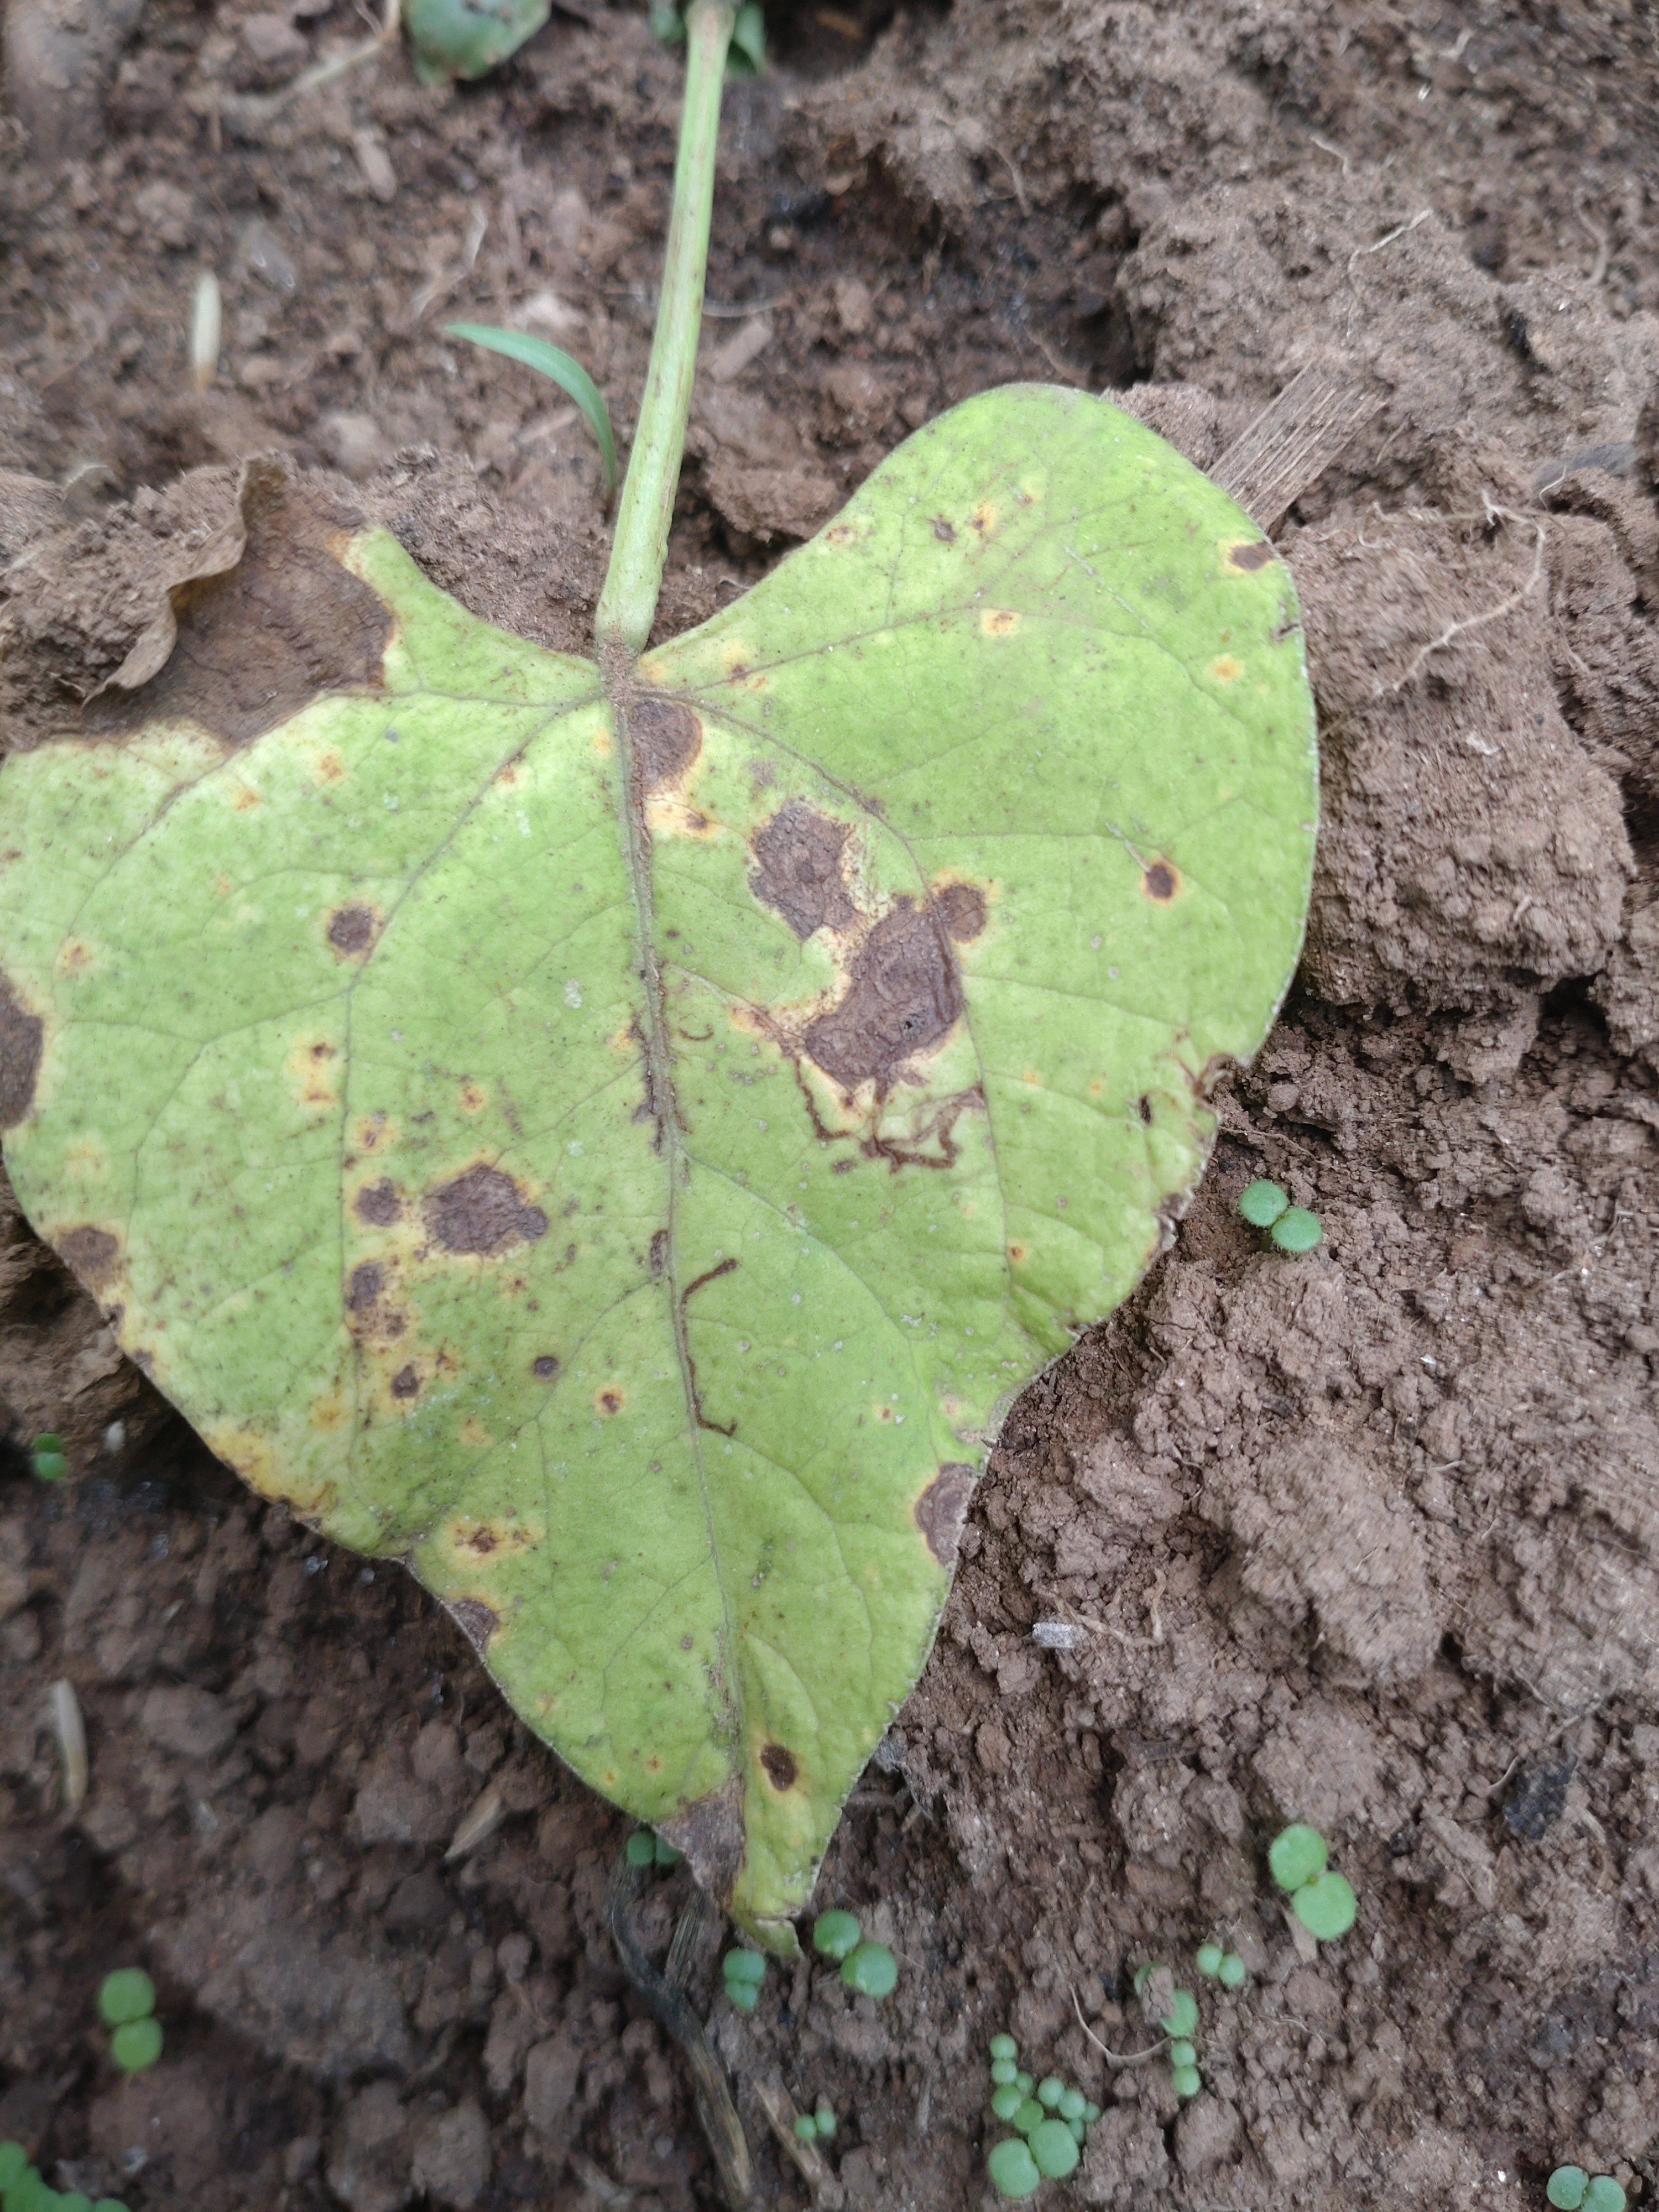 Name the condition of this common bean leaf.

rust
